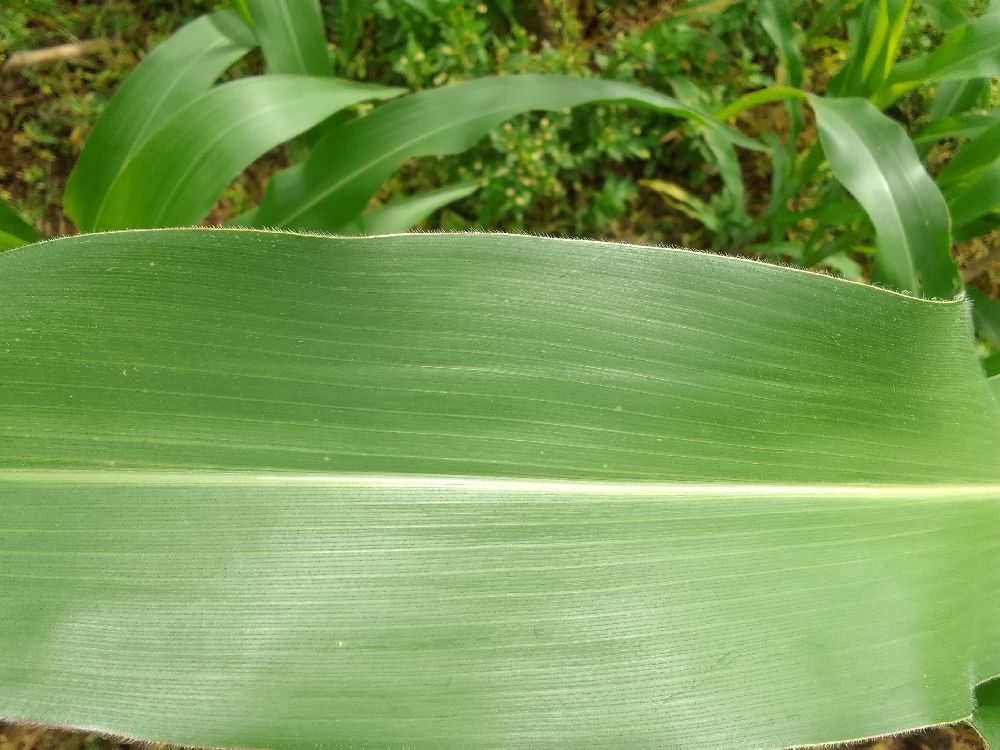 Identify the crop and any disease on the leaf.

maize, healthy
